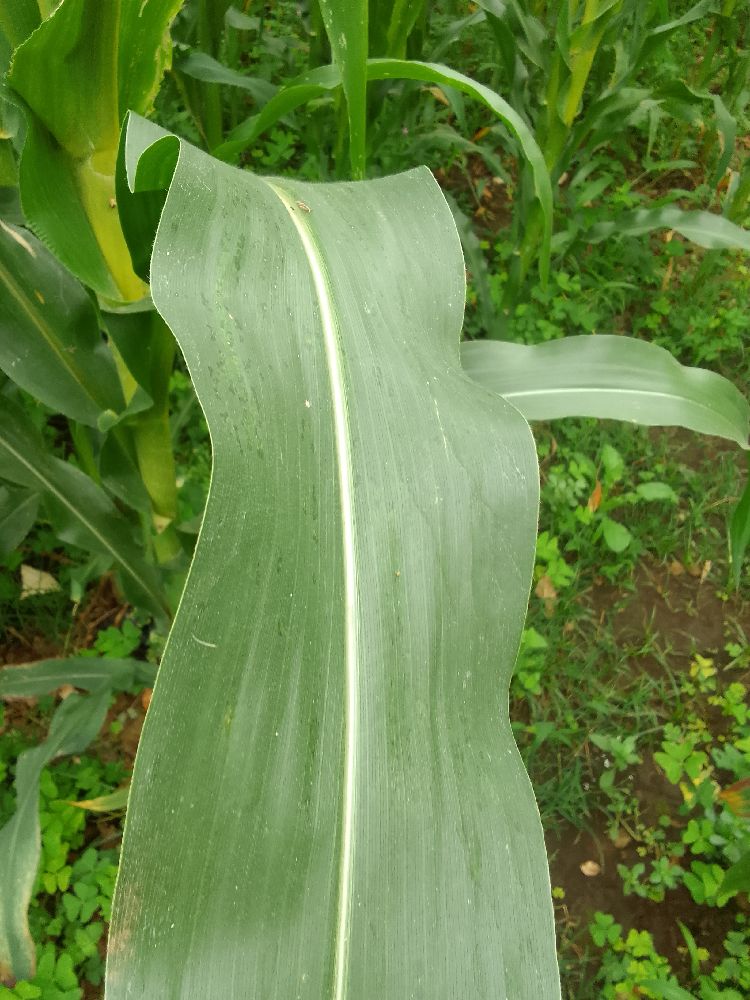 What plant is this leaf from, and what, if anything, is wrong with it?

maize, healthy
